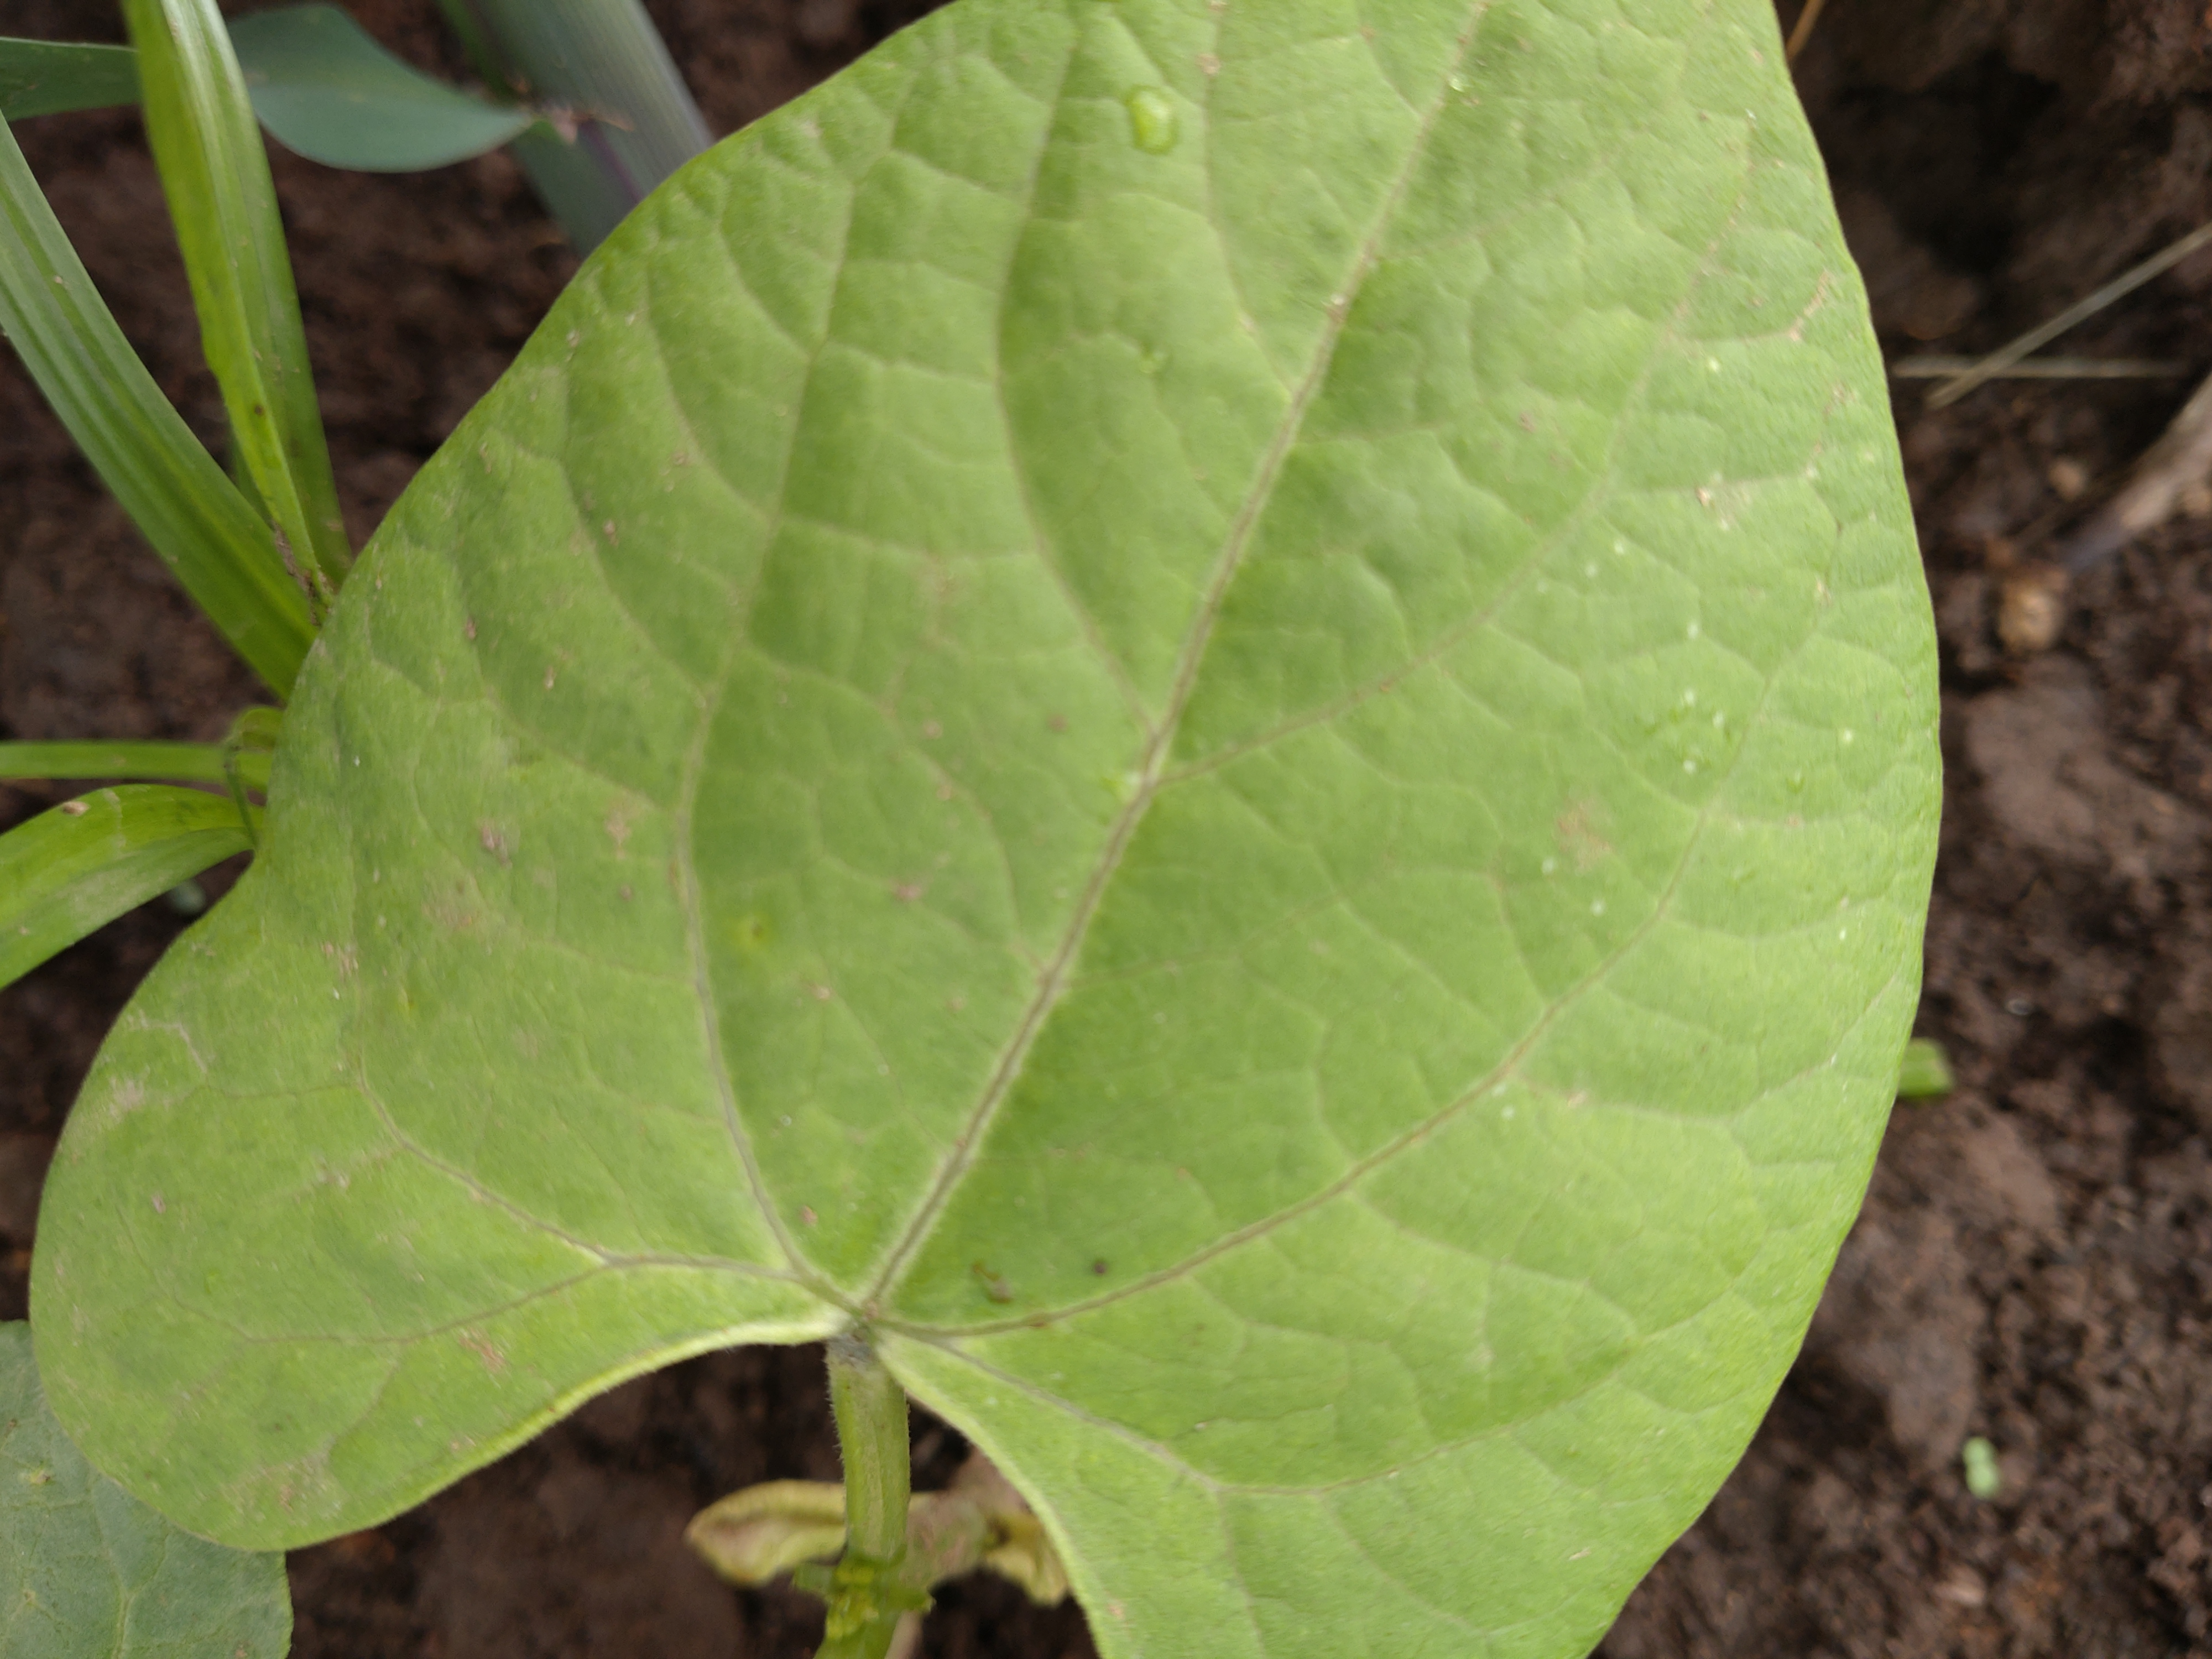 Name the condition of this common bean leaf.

healthy
